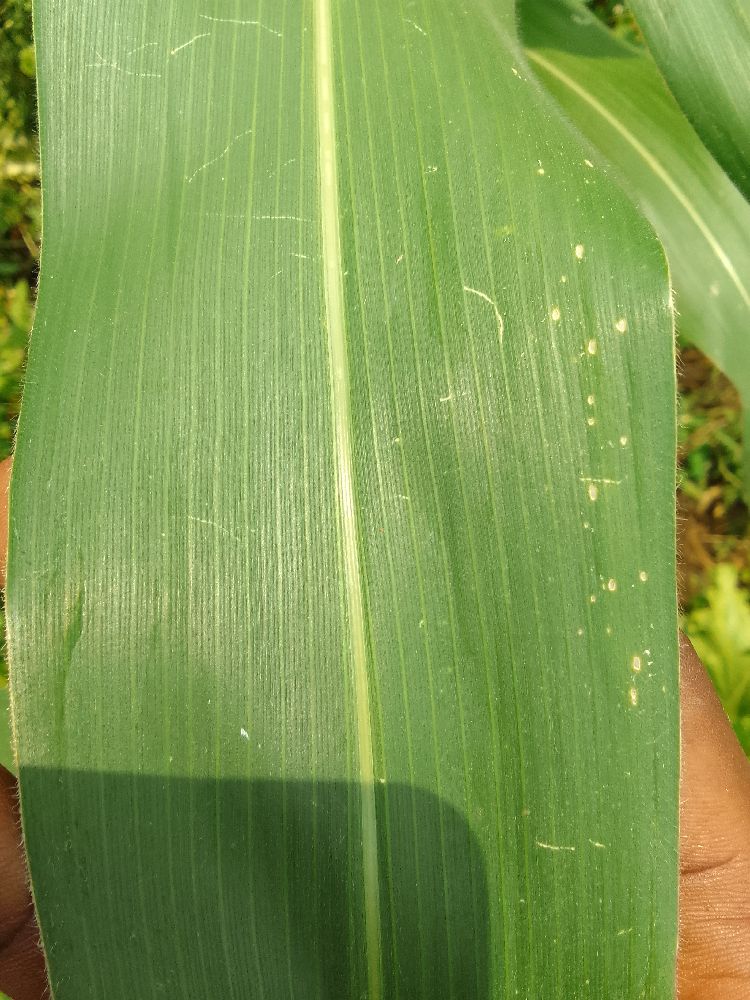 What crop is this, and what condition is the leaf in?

maize, healthy
